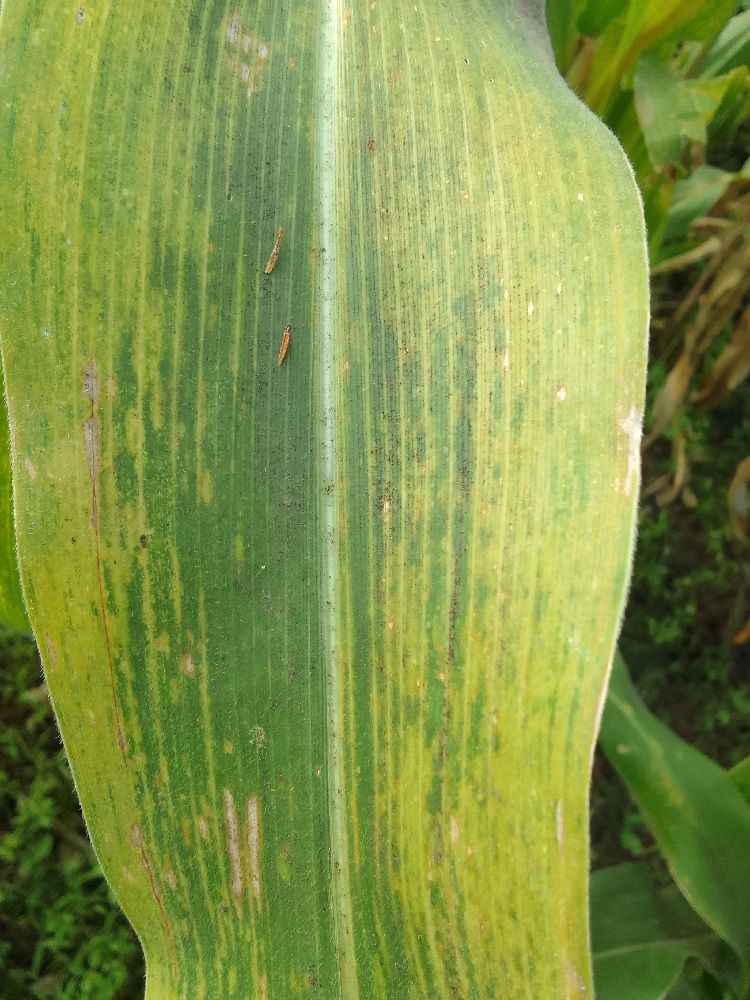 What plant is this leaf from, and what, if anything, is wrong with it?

maize, maize lethal necrosis
